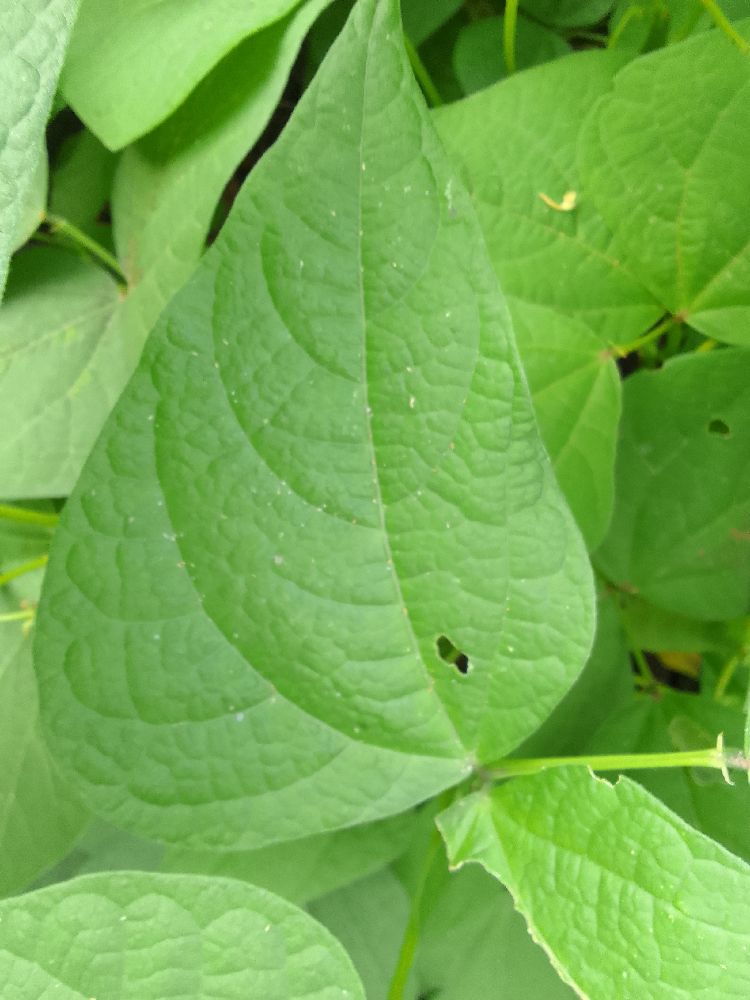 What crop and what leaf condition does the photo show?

common bean, healthy
